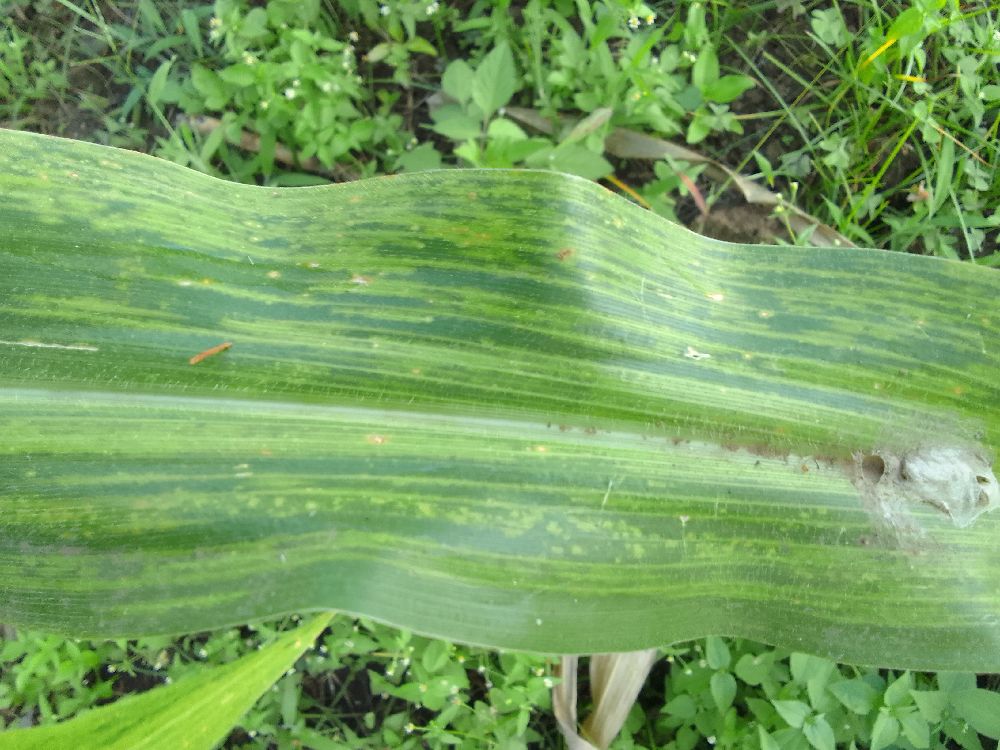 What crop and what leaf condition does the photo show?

maize, maize lethal necrosis
